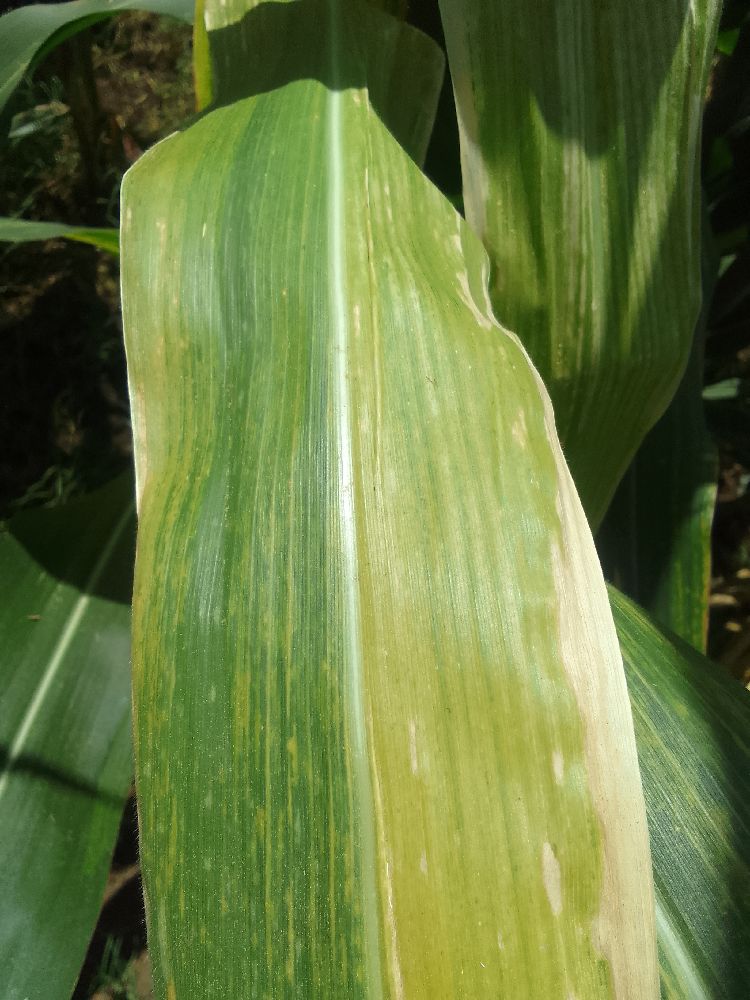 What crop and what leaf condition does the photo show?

maize, maize lethal necrosis
